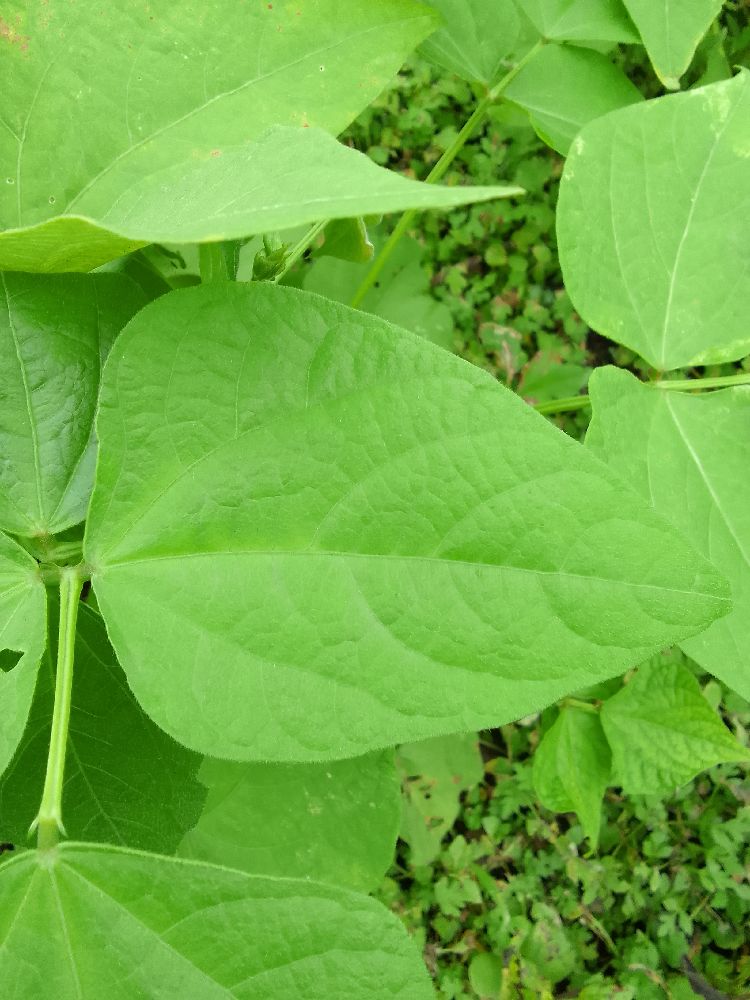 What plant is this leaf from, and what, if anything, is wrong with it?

common bean, healthy
